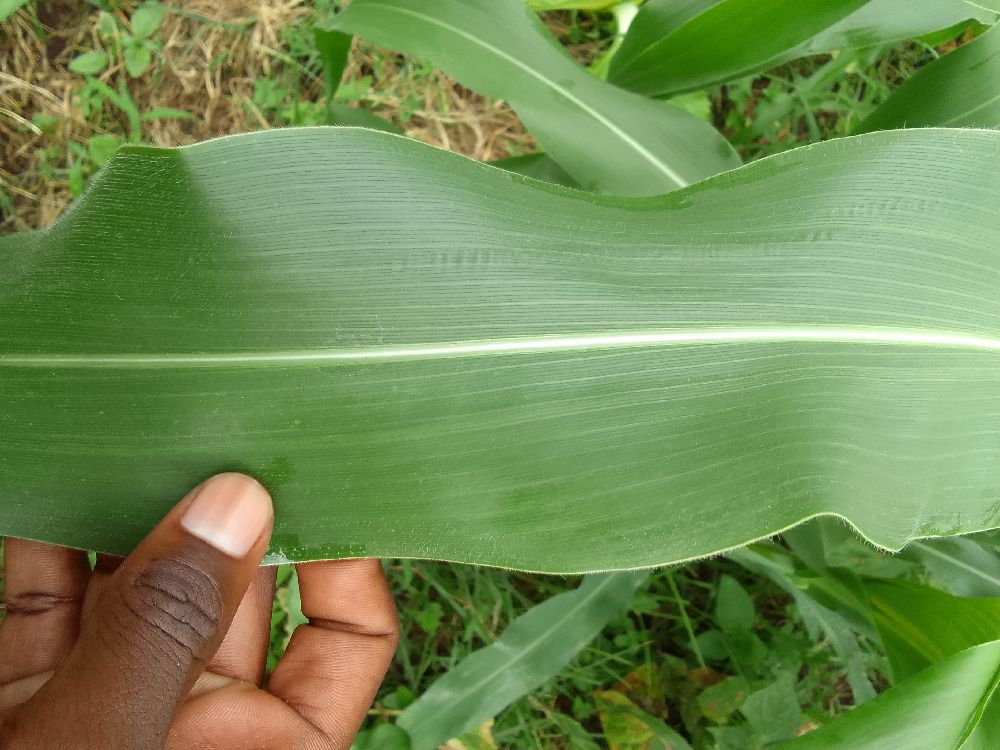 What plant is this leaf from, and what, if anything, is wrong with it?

maize, healthy
